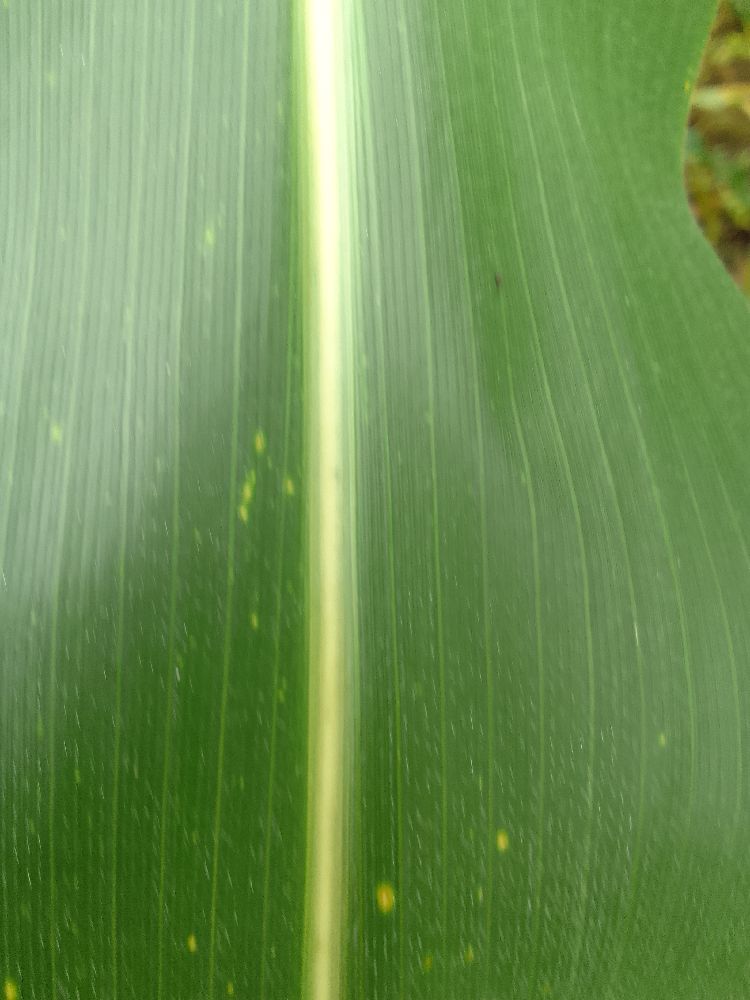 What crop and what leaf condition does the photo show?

maize, healthy
